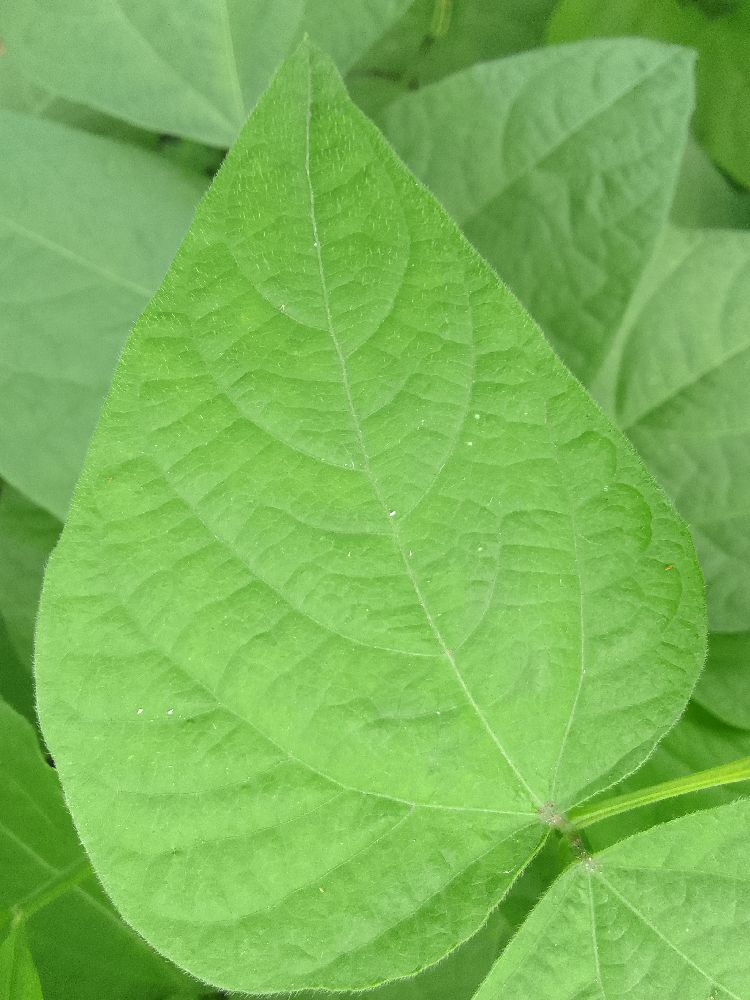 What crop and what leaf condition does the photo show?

common bean, healthy
